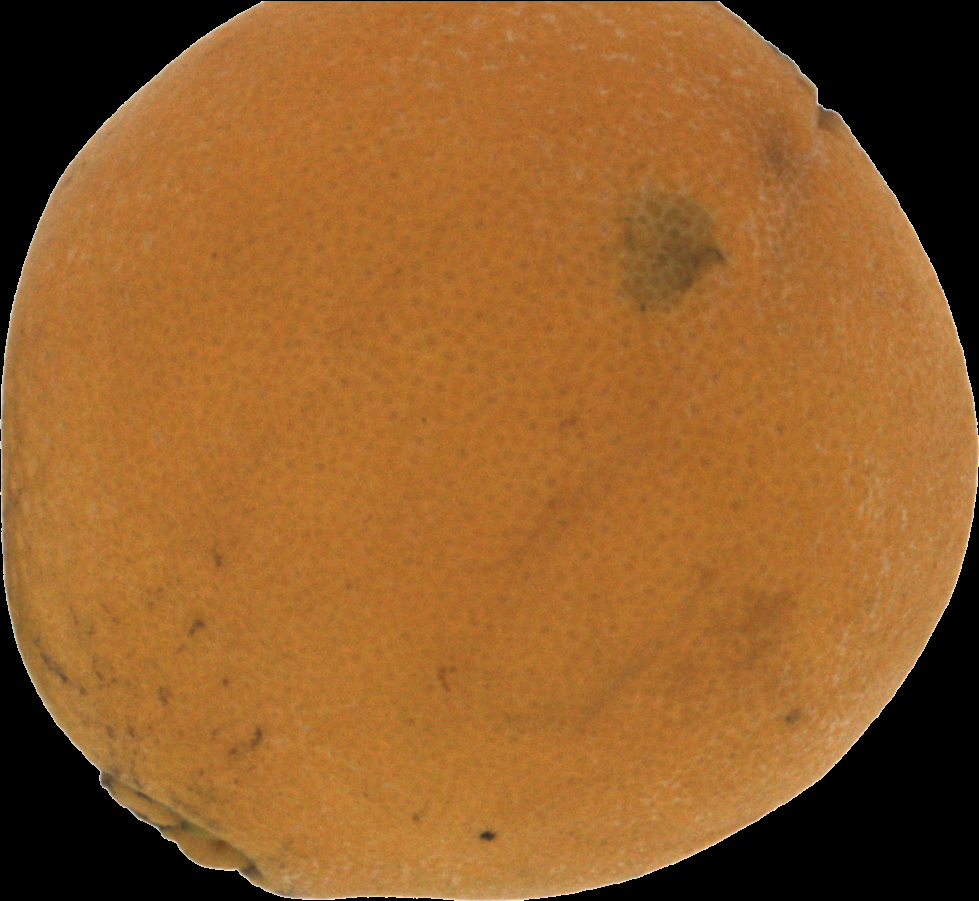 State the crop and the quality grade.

orange, bad
